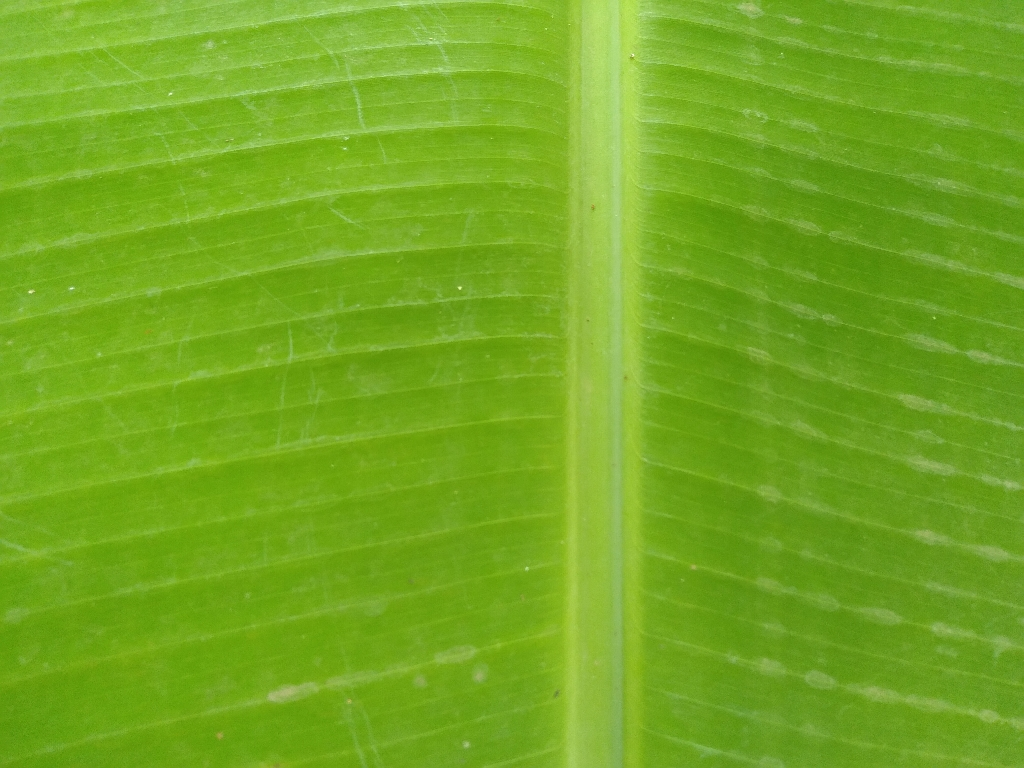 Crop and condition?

banana, healthy
